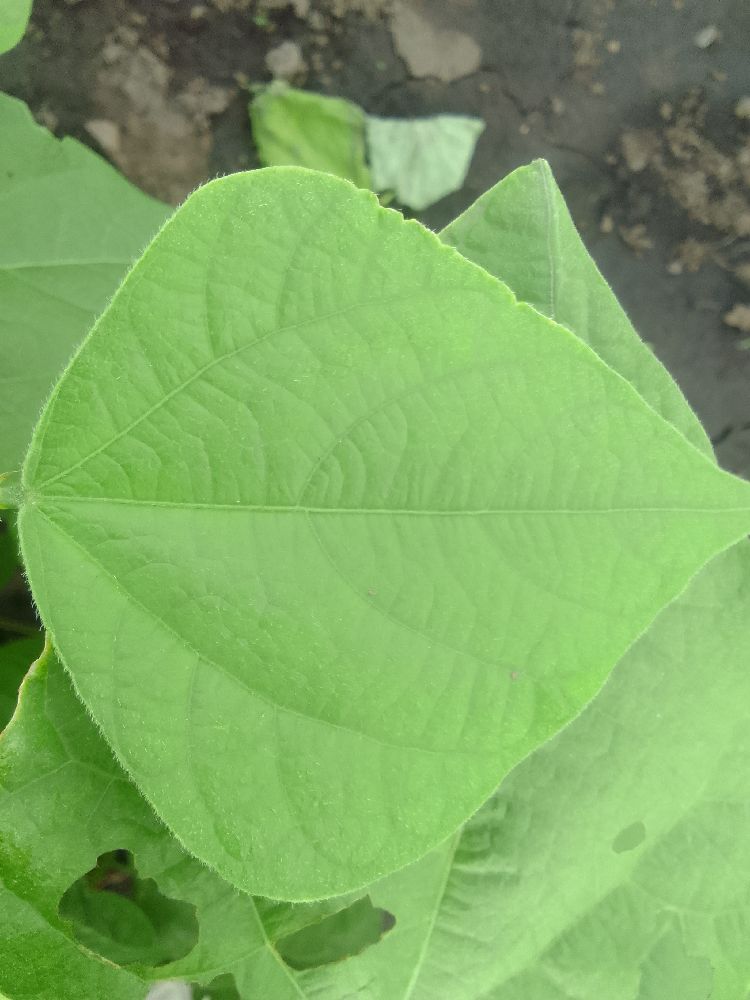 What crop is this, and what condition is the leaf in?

common bean, healthy
